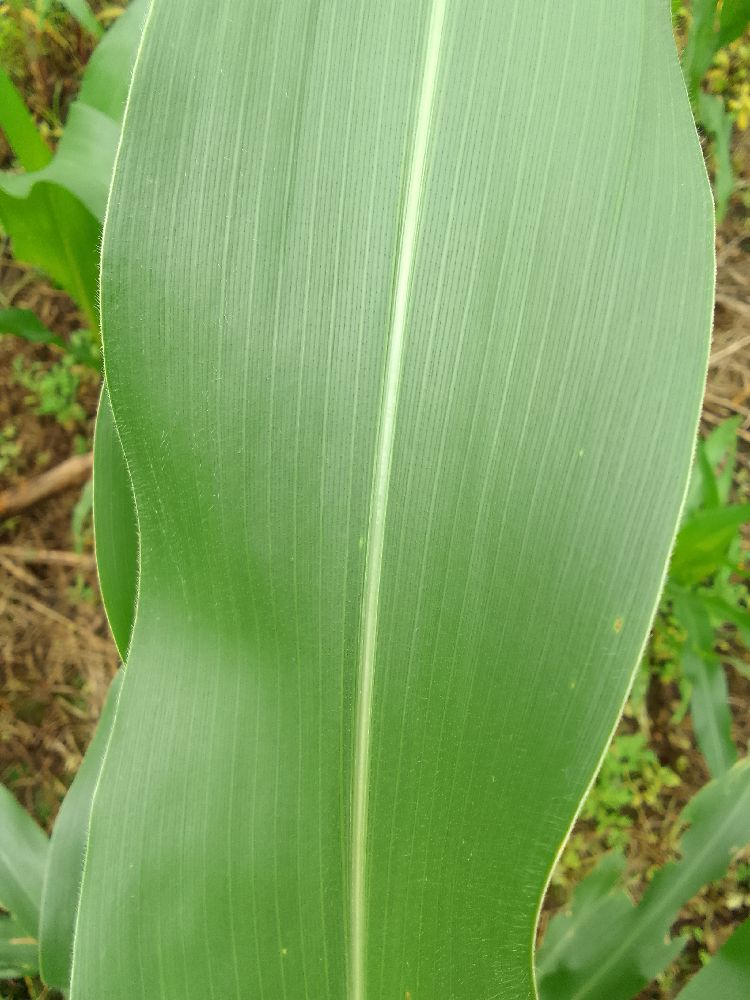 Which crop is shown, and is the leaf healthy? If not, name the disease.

maize, healthy
